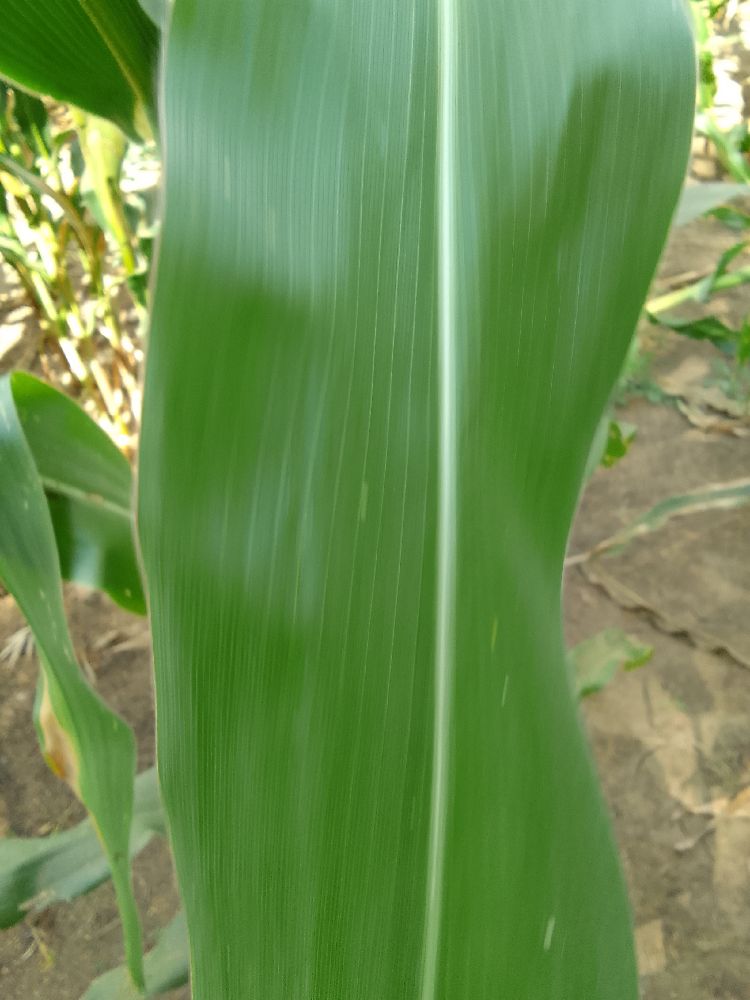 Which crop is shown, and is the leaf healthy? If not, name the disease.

maize, healthy
